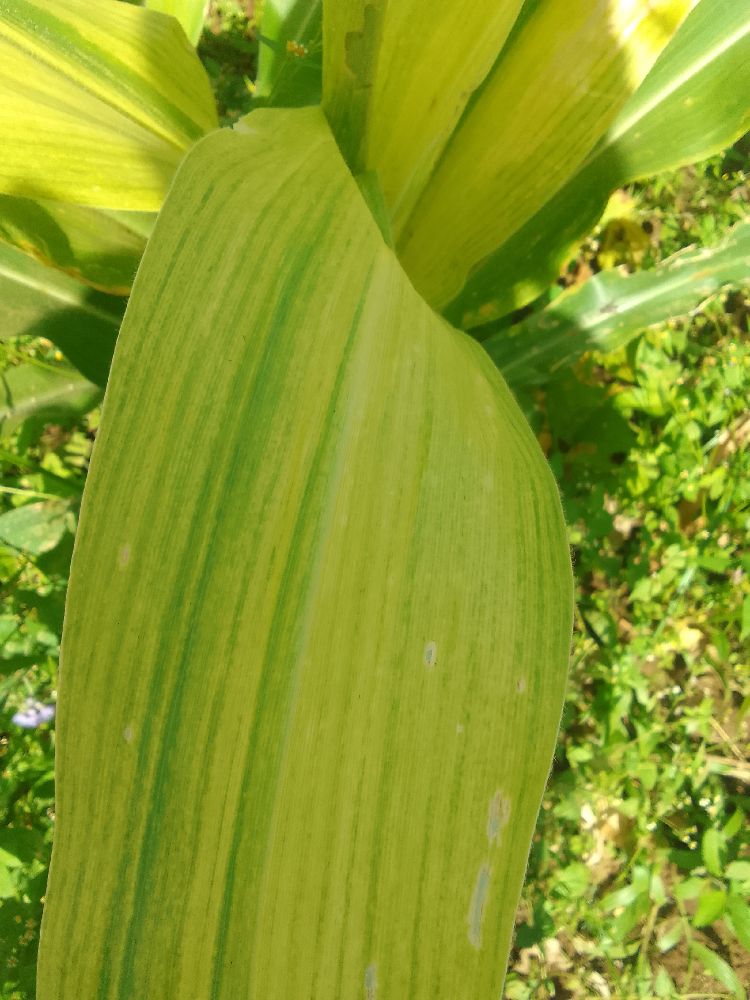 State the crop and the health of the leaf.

maize, maize lethal necrosis
